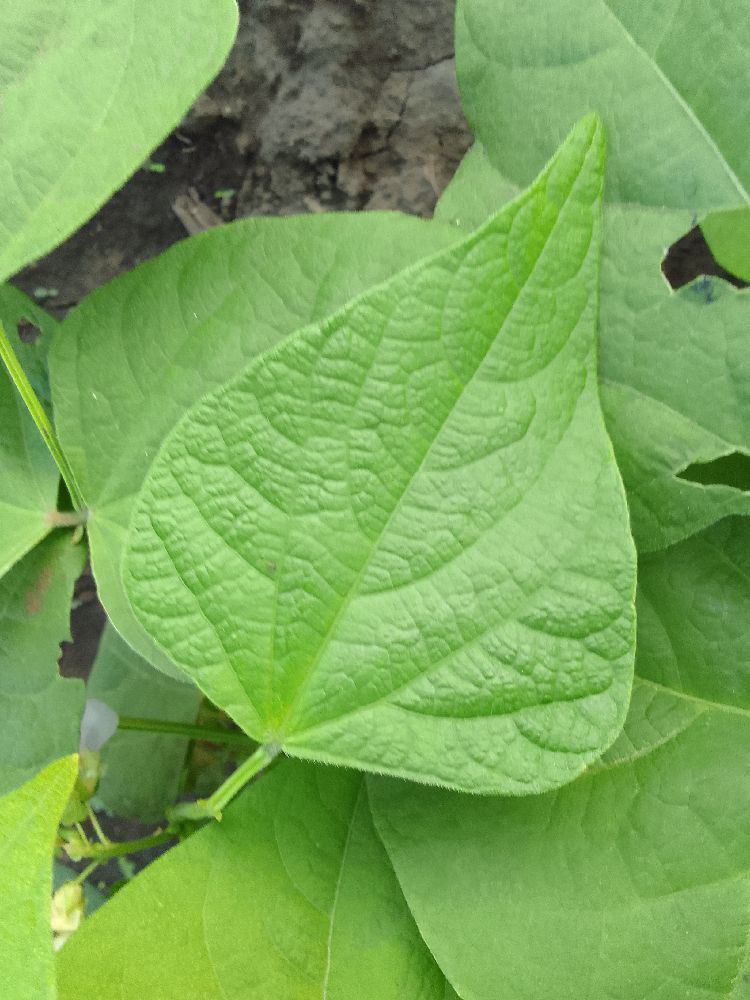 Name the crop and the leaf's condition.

common bean, healthy
